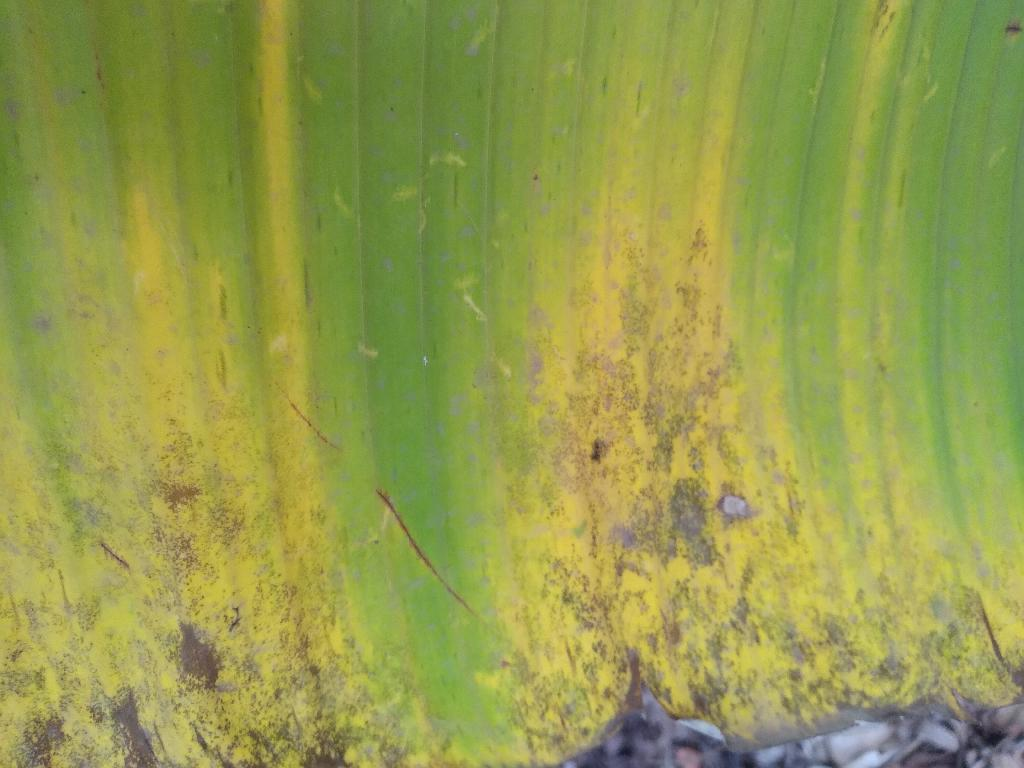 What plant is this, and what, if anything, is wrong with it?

banana, black sigatoka
